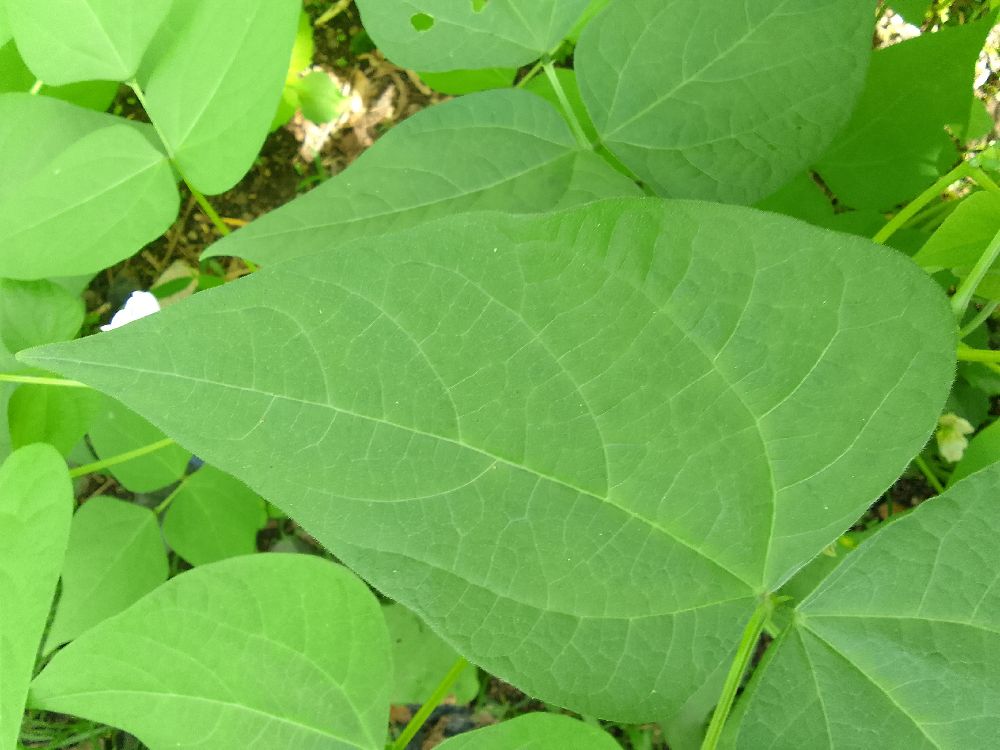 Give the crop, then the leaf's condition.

common bean, healthy
